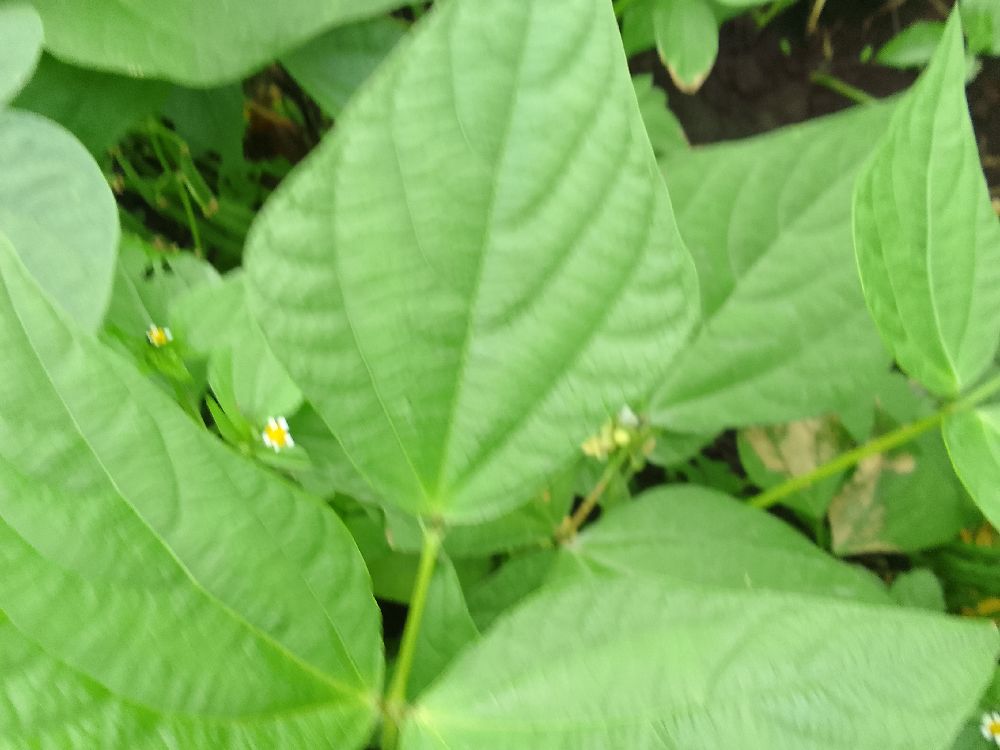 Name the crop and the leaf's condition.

common bean, healthy
